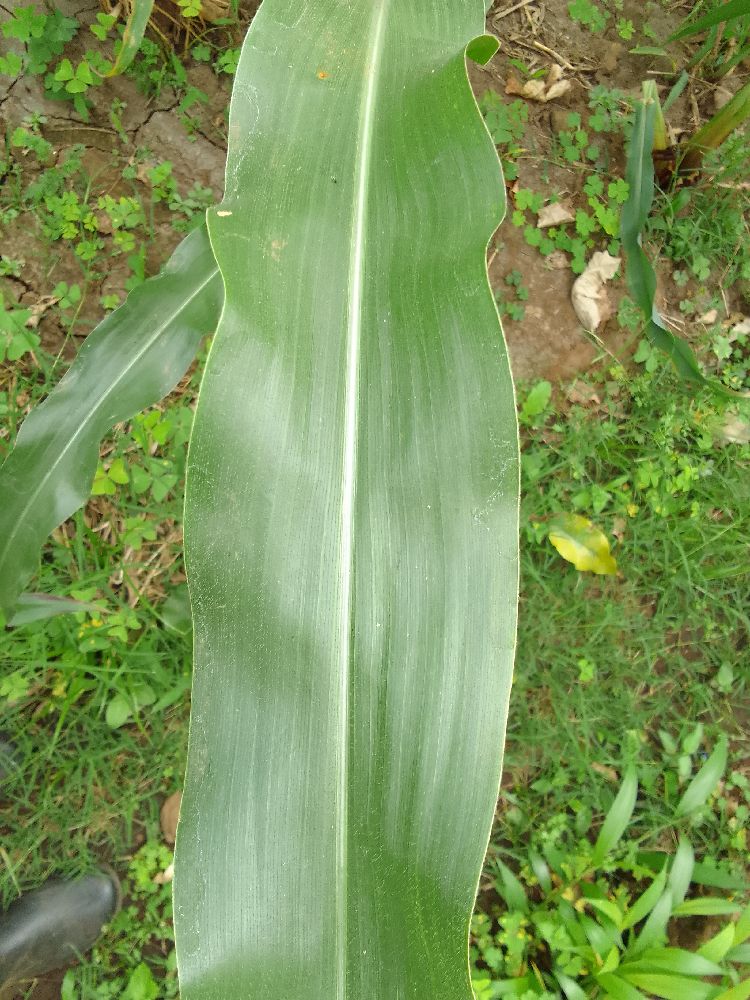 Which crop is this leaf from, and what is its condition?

maize, healthy
